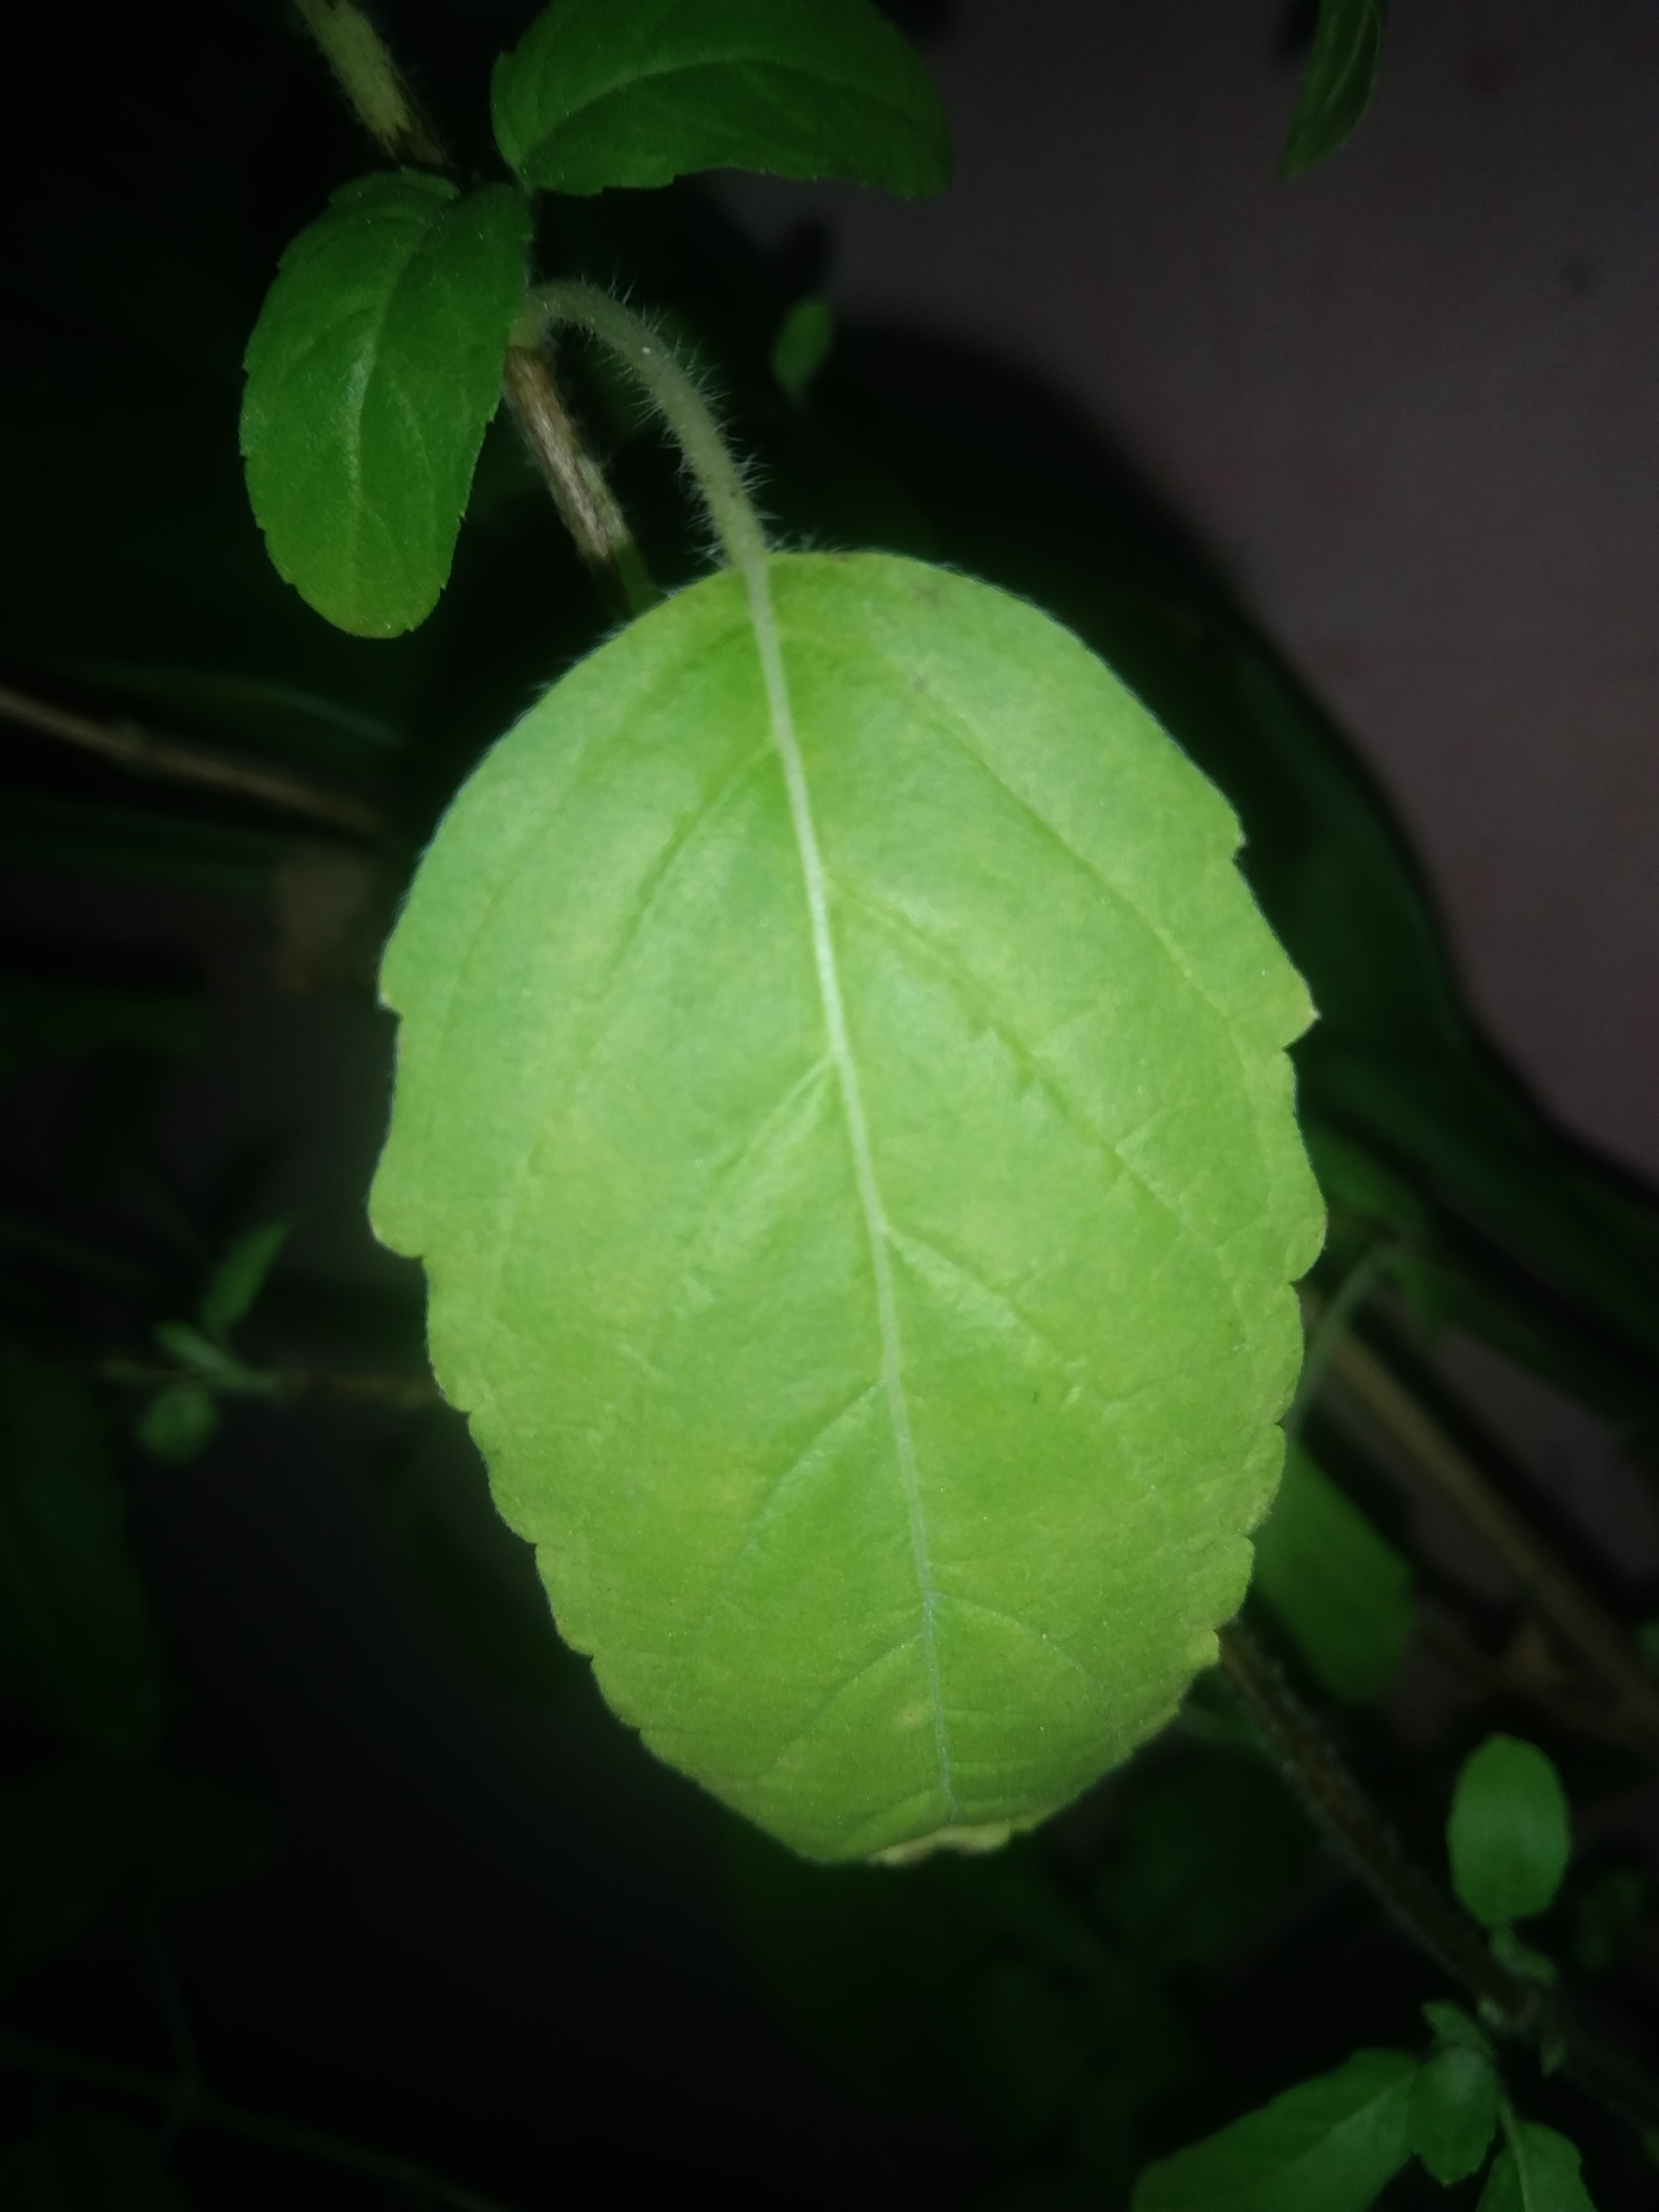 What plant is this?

tulshi
